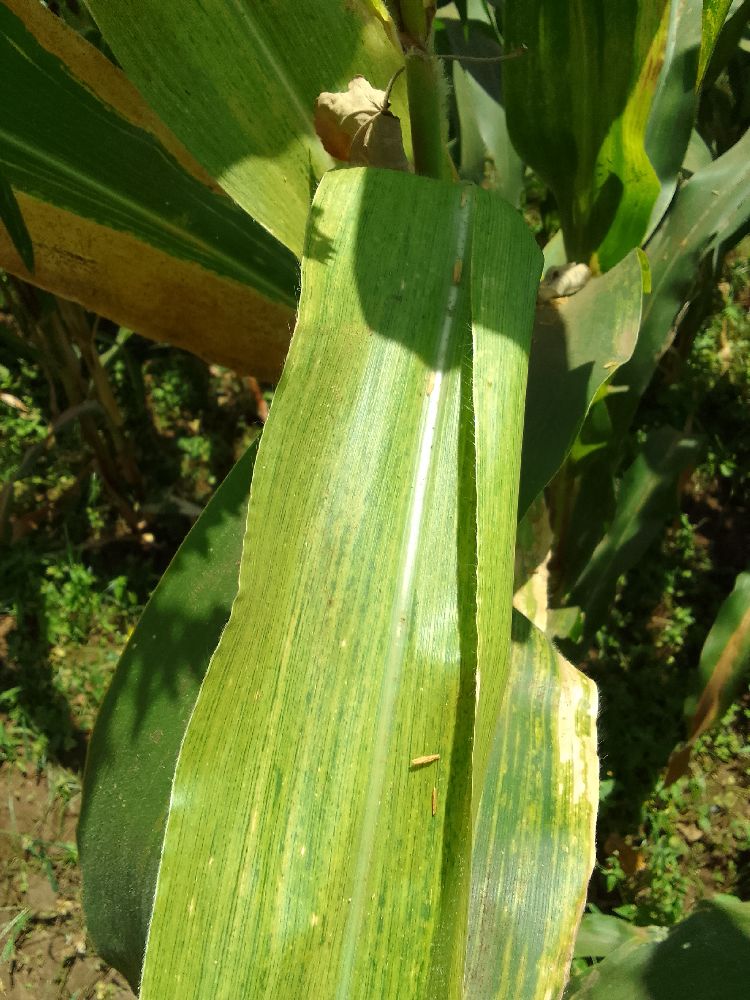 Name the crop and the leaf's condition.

maize, maize lethal necrosis
